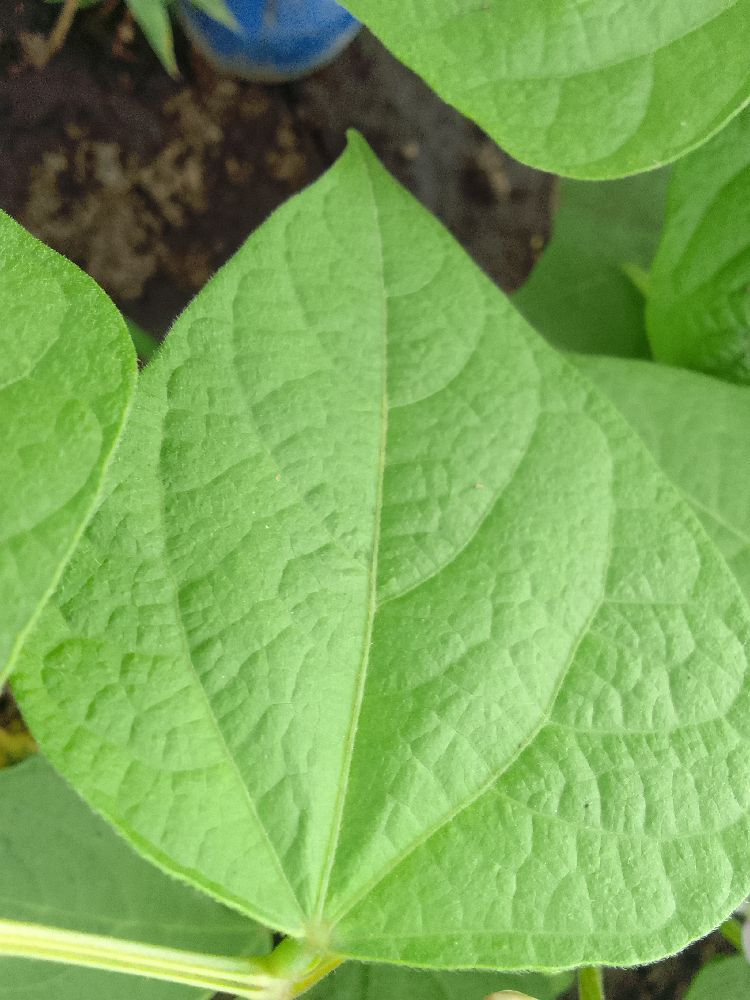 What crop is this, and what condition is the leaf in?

common bean, healthy
